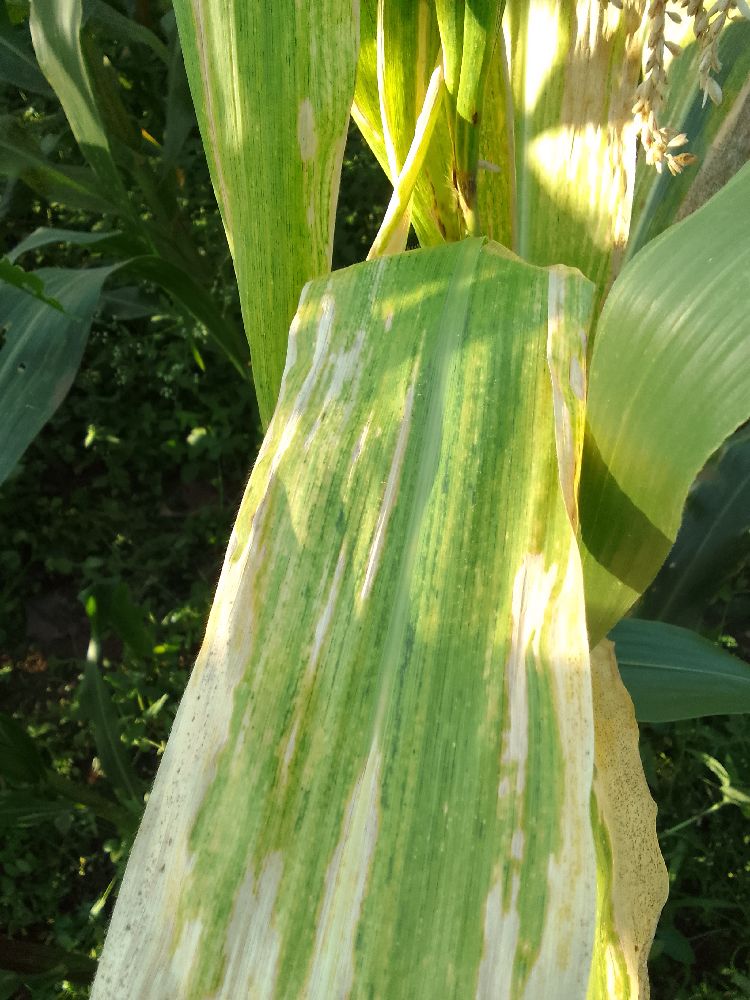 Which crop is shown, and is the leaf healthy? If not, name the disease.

maize, maize lethal necrosis
